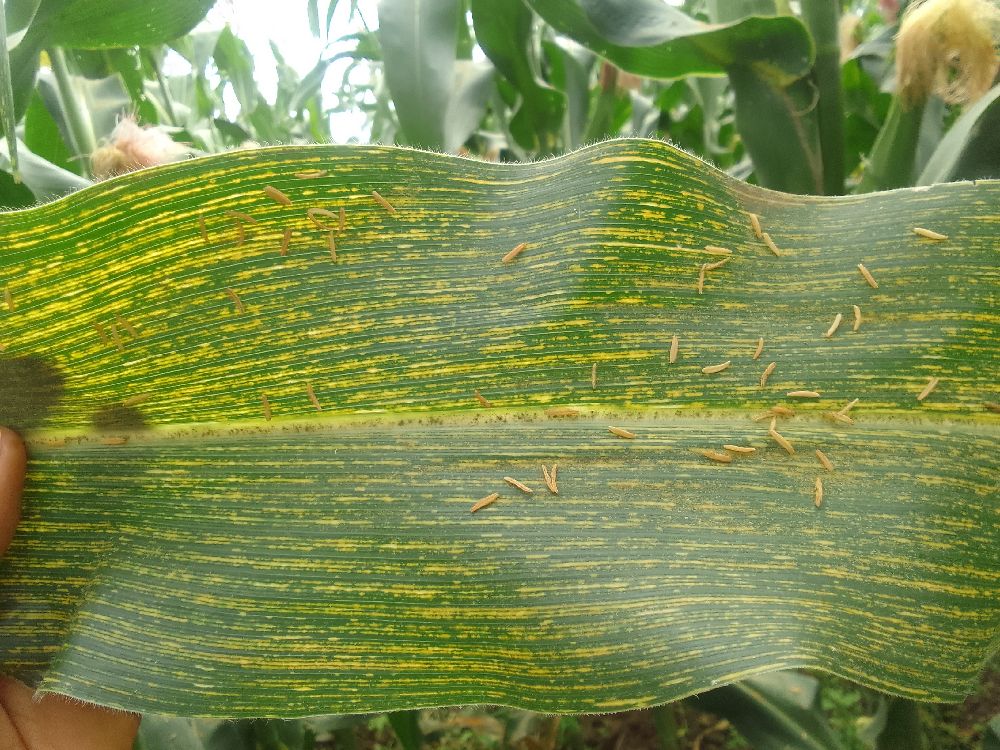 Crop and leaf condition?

maize, maize streak virus
